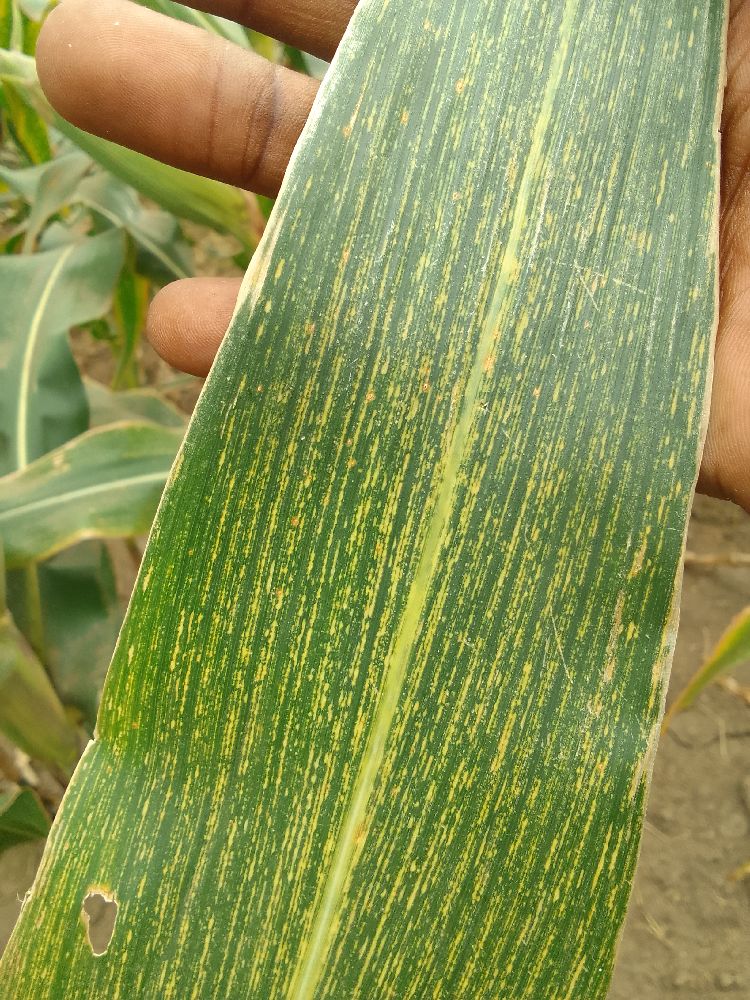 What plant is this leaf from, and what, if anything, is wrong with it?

maize, maize streak virus
